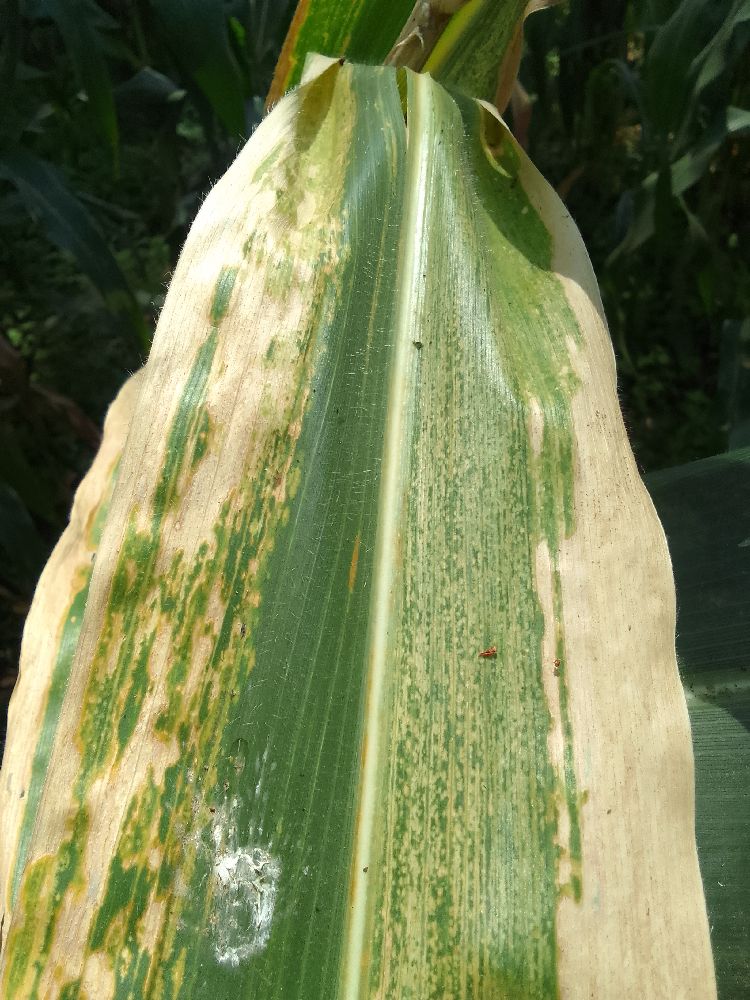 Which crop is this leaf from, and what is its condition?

maize, maize lethal necrosis
